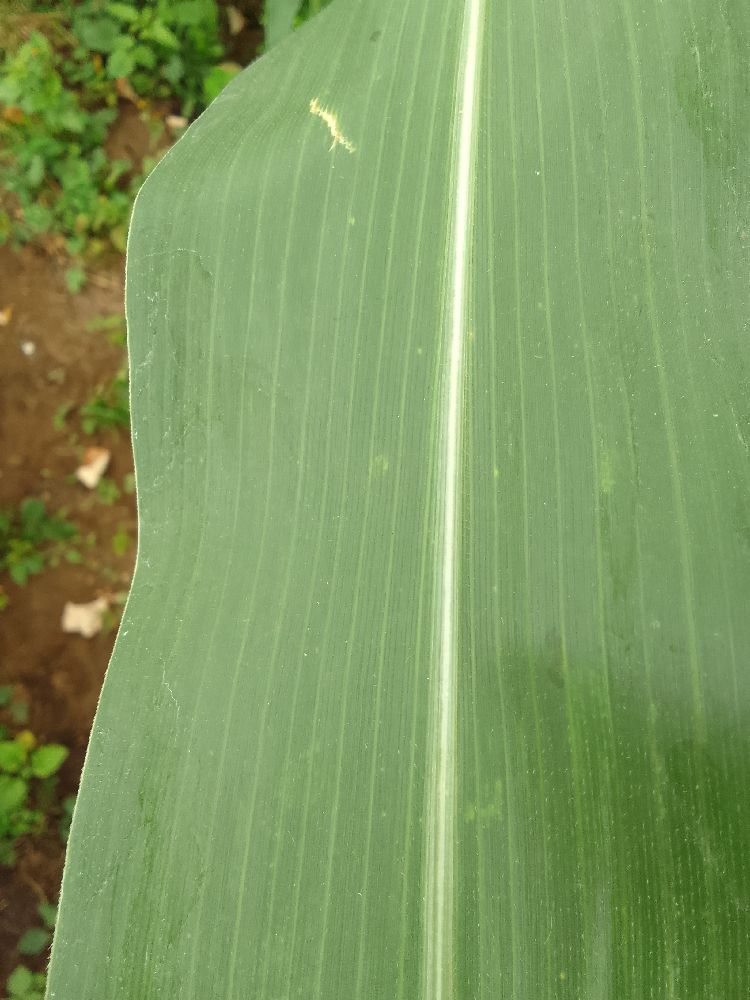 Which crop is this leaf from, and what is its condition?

maize, healthy
